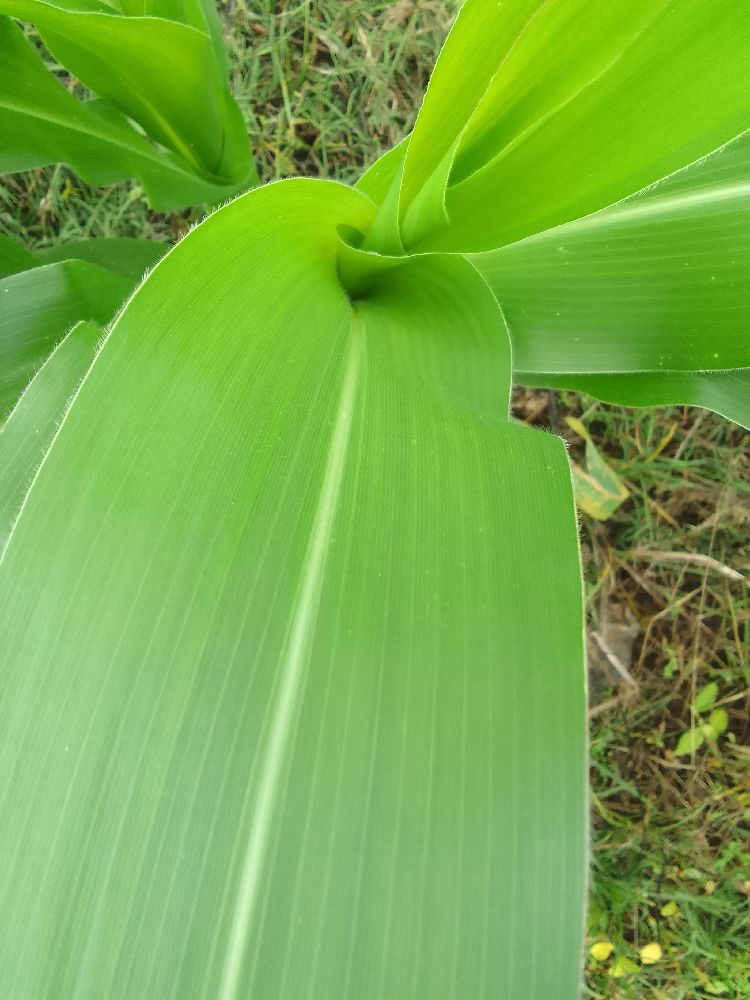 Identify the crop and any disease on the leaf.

maize, healthy
